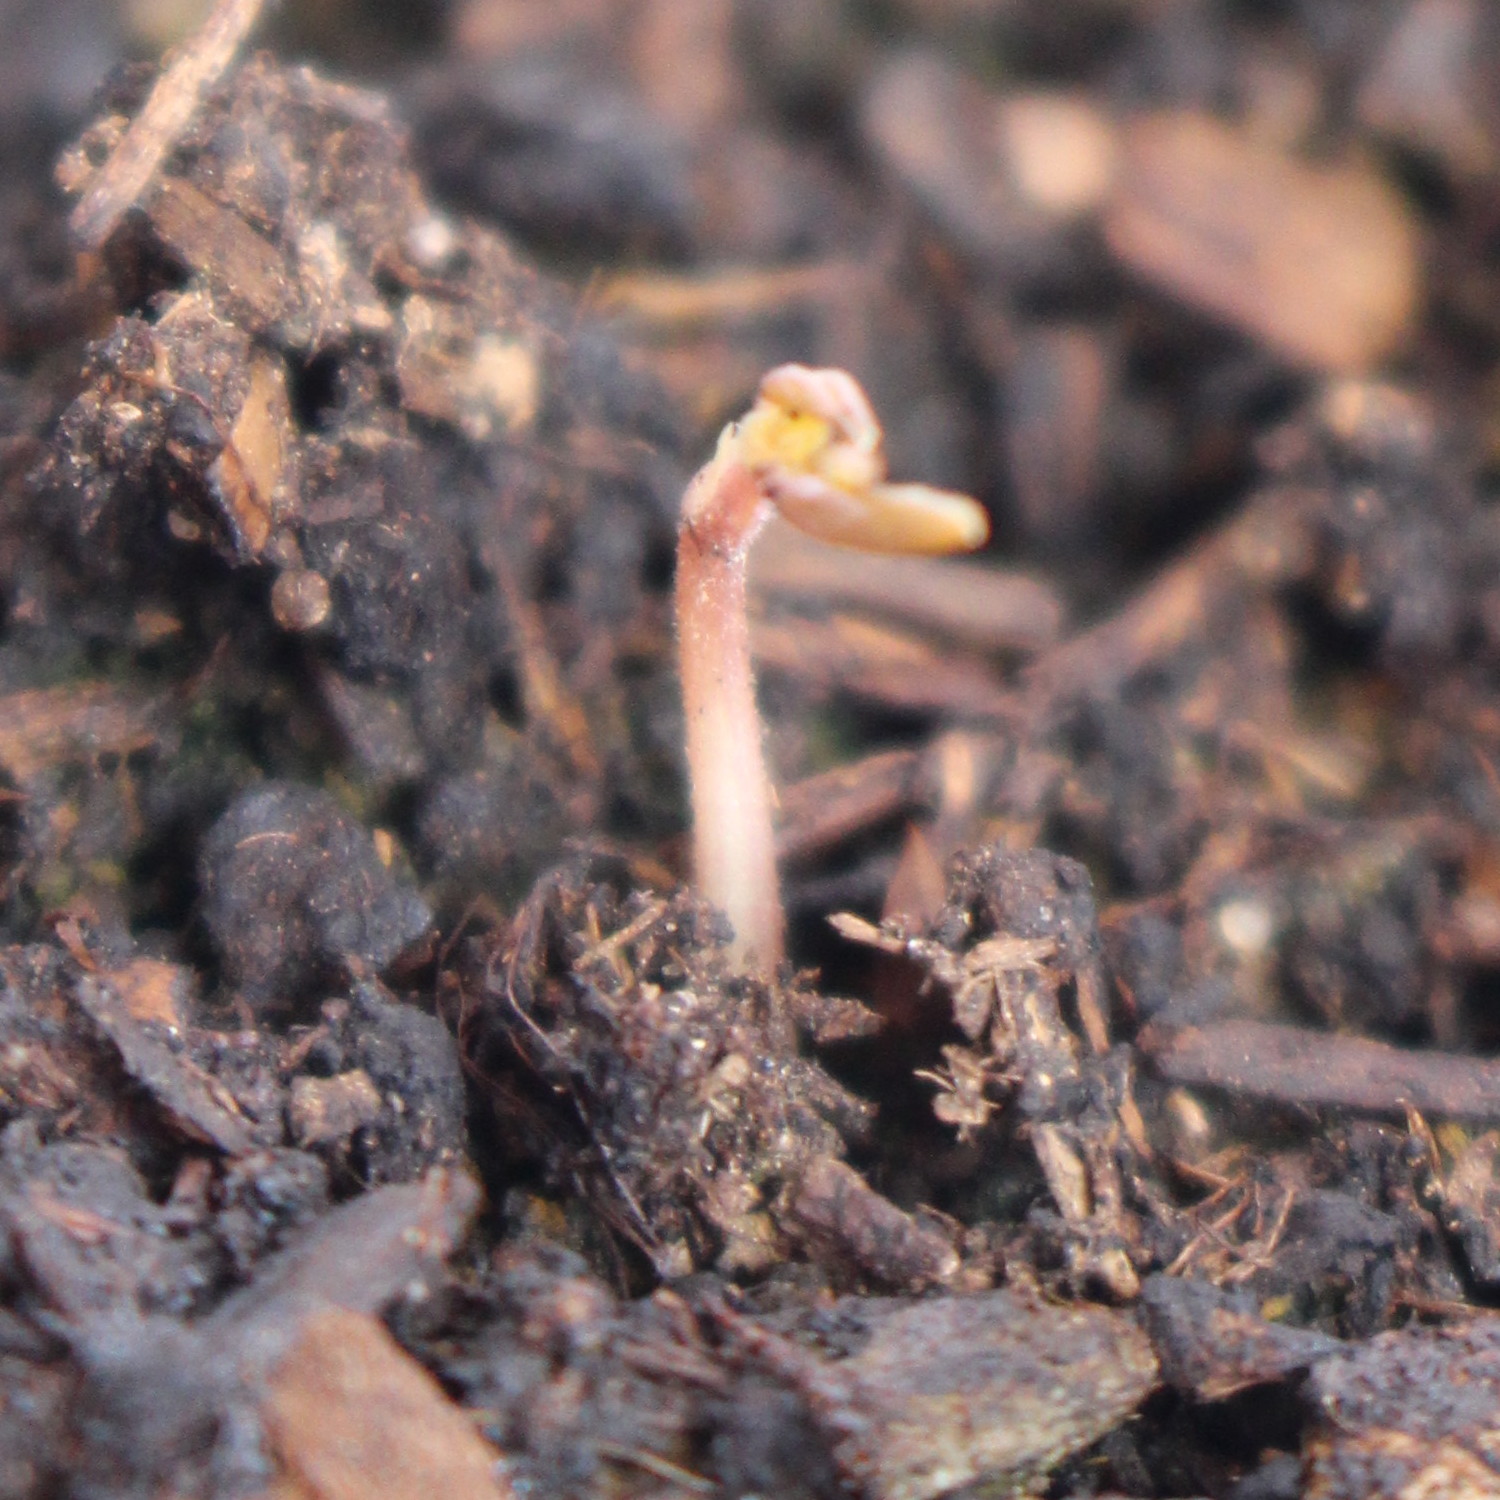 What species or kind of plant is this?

Vicia sativa
